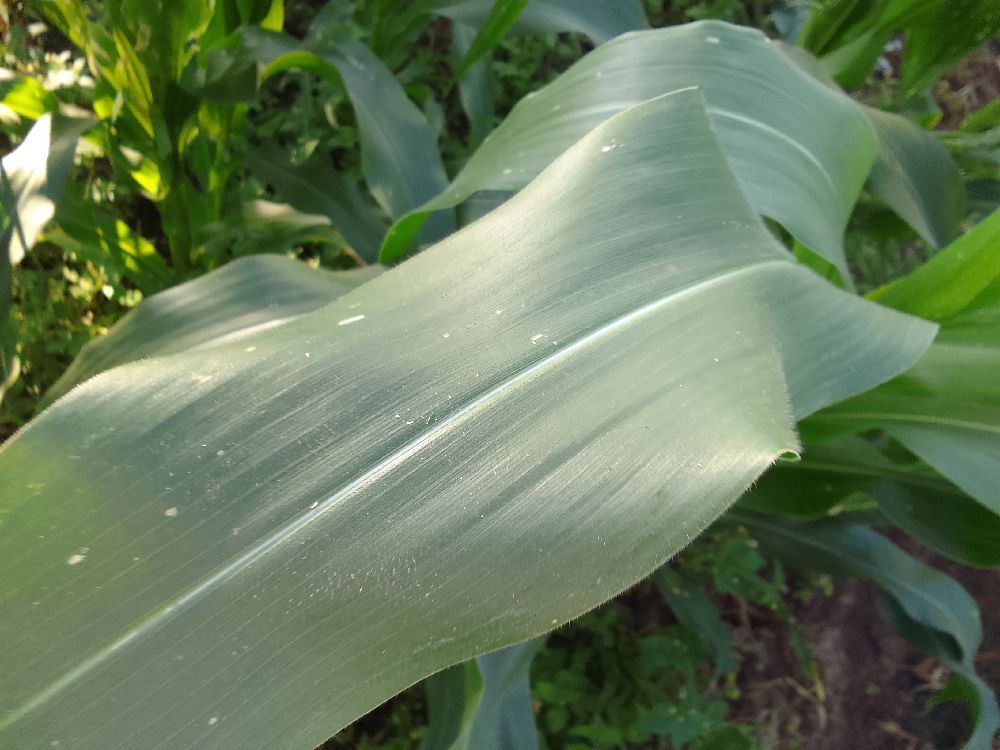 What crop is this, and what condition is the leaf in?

maize, healthy
